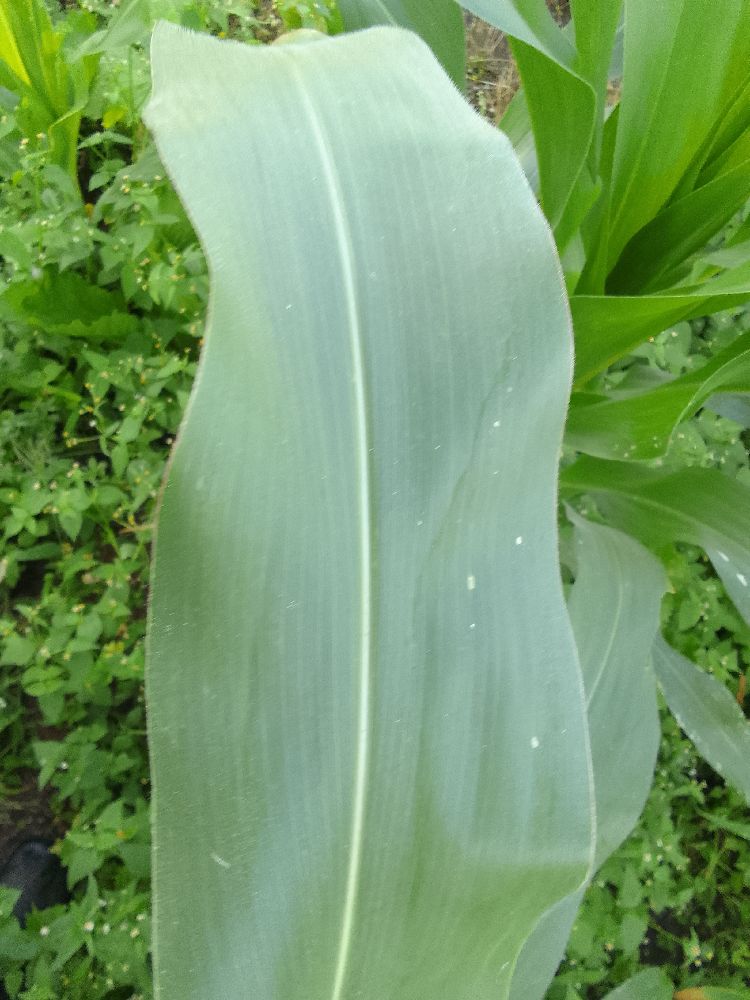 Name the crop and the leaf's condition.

maize, healthy
